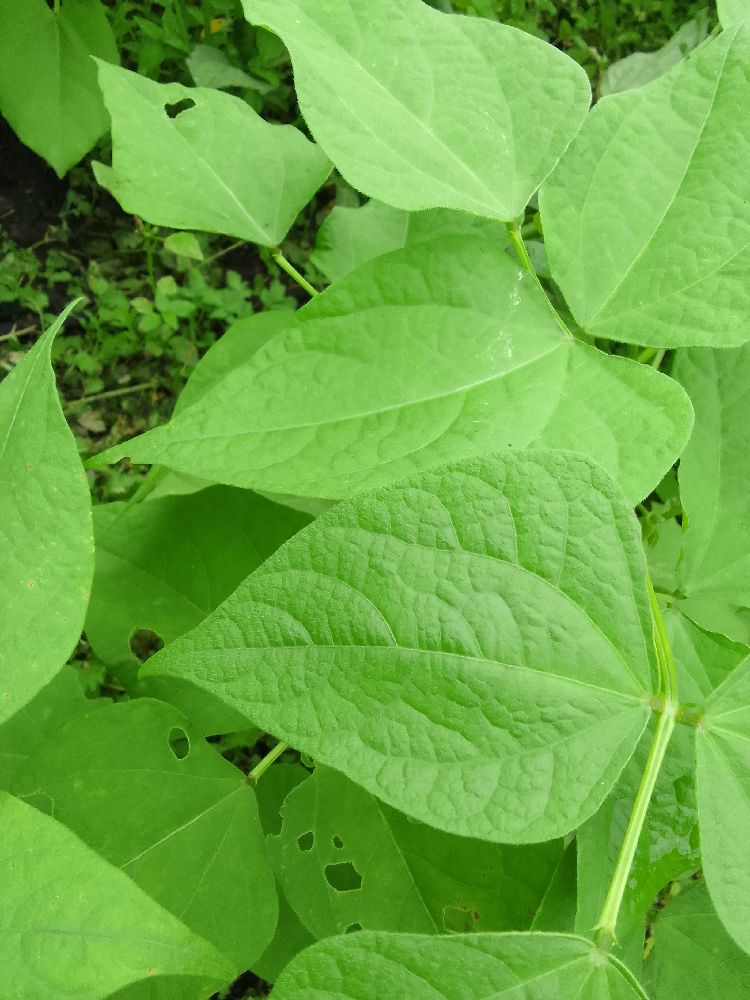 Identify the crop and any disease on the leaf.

common bean, healthy
